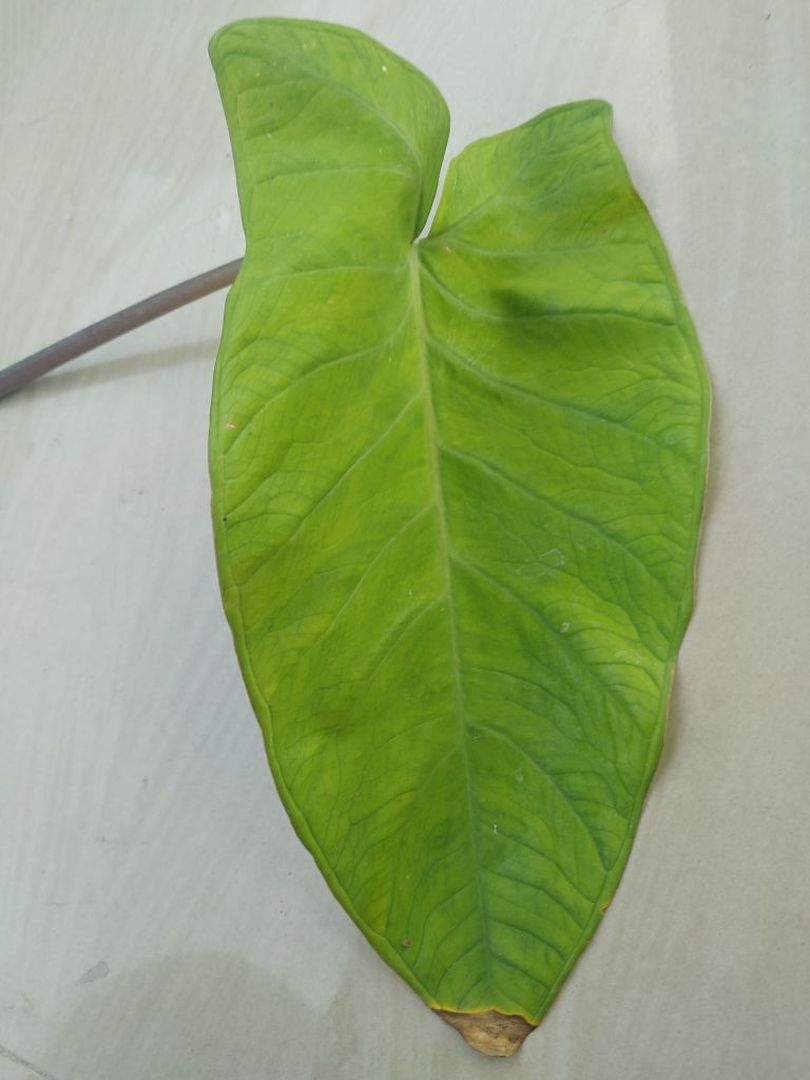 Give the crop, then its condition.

taro, mosaic
